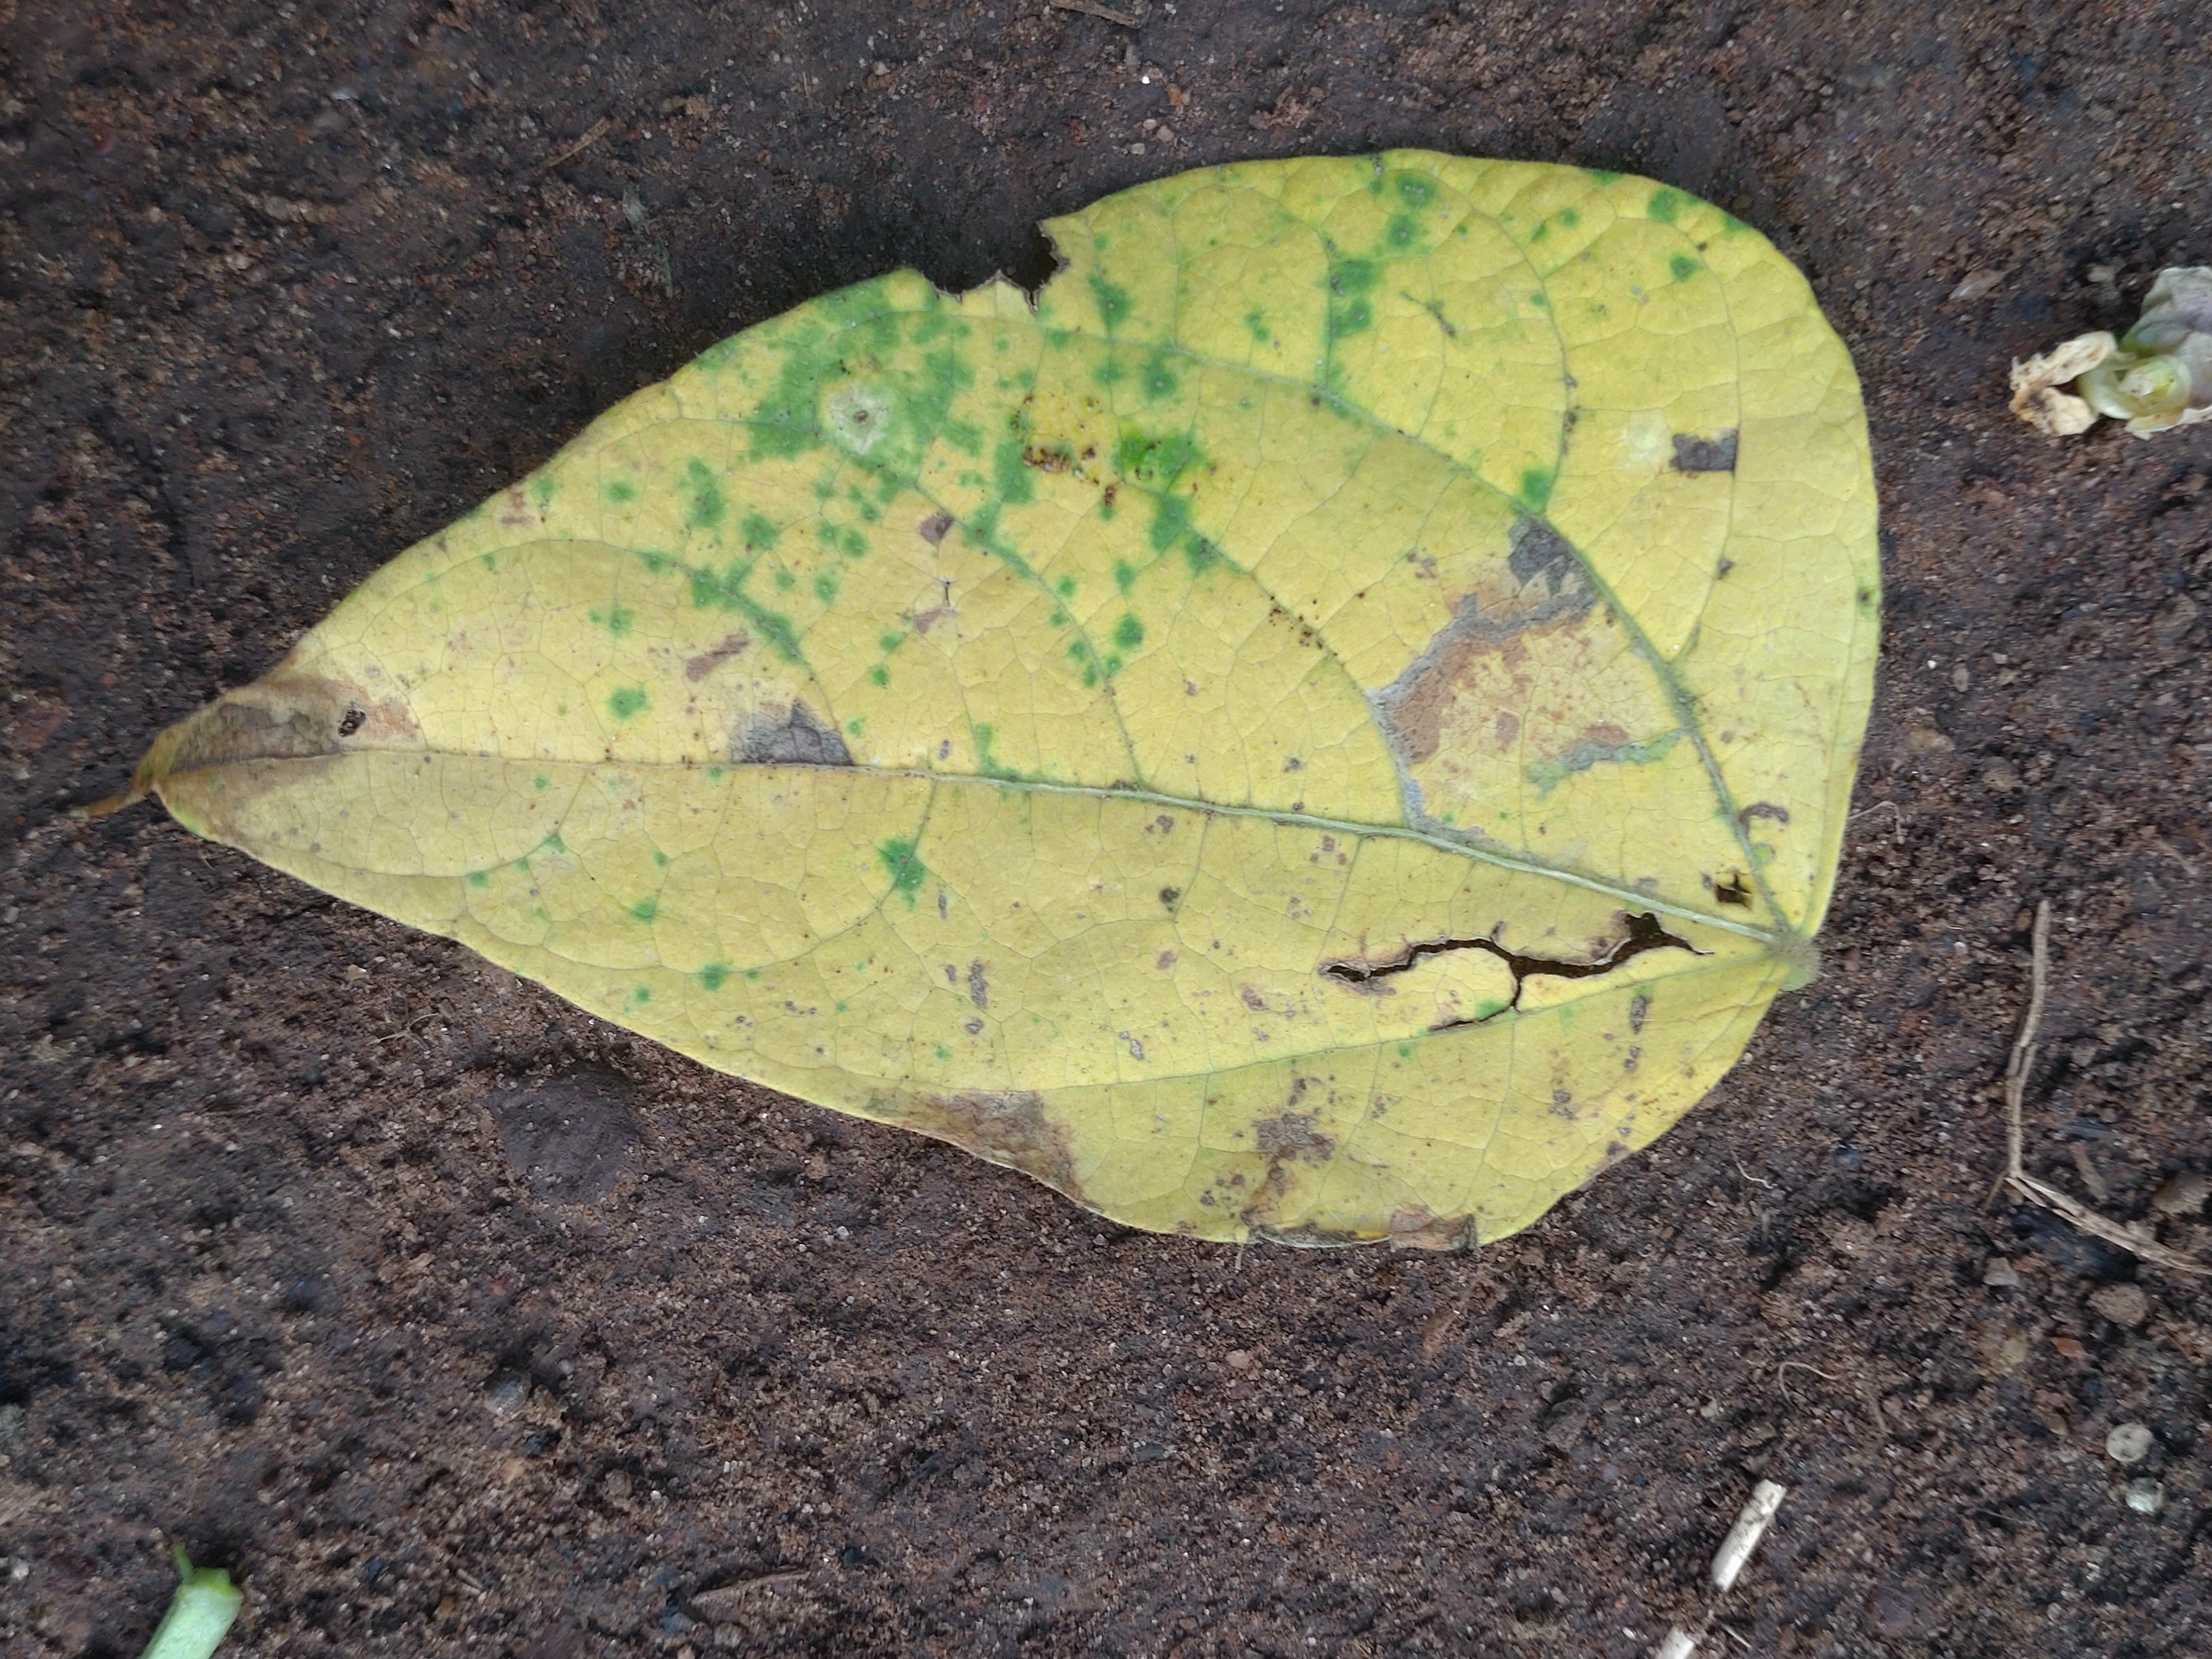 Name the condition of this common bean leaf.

anthracnose
